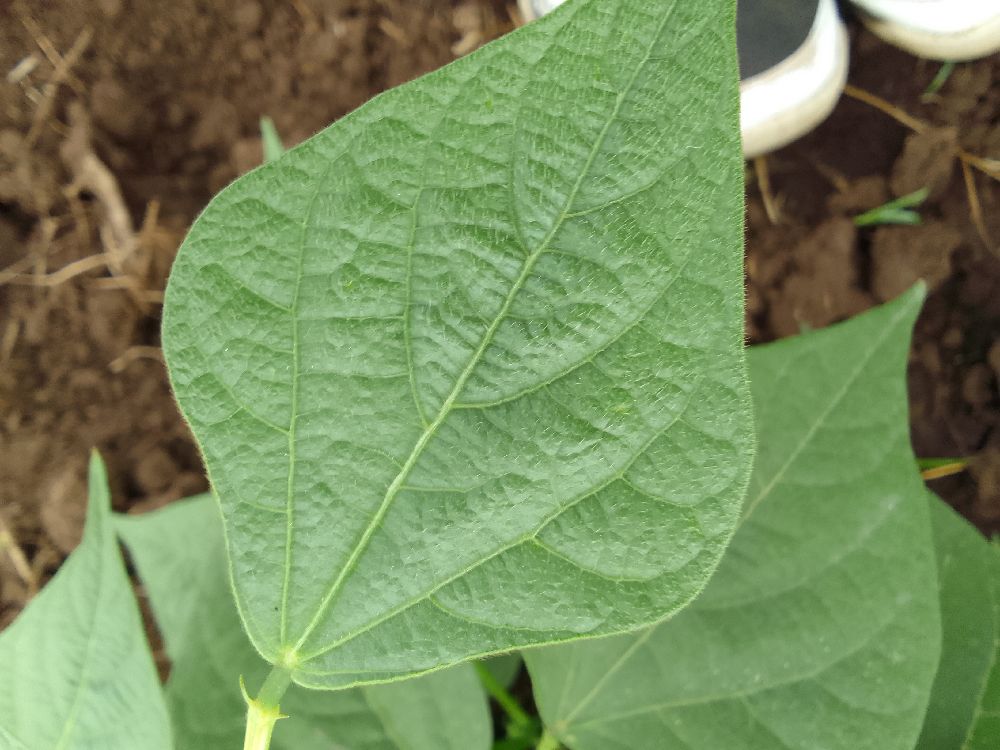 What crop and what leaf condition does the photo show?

common bean, healthy
